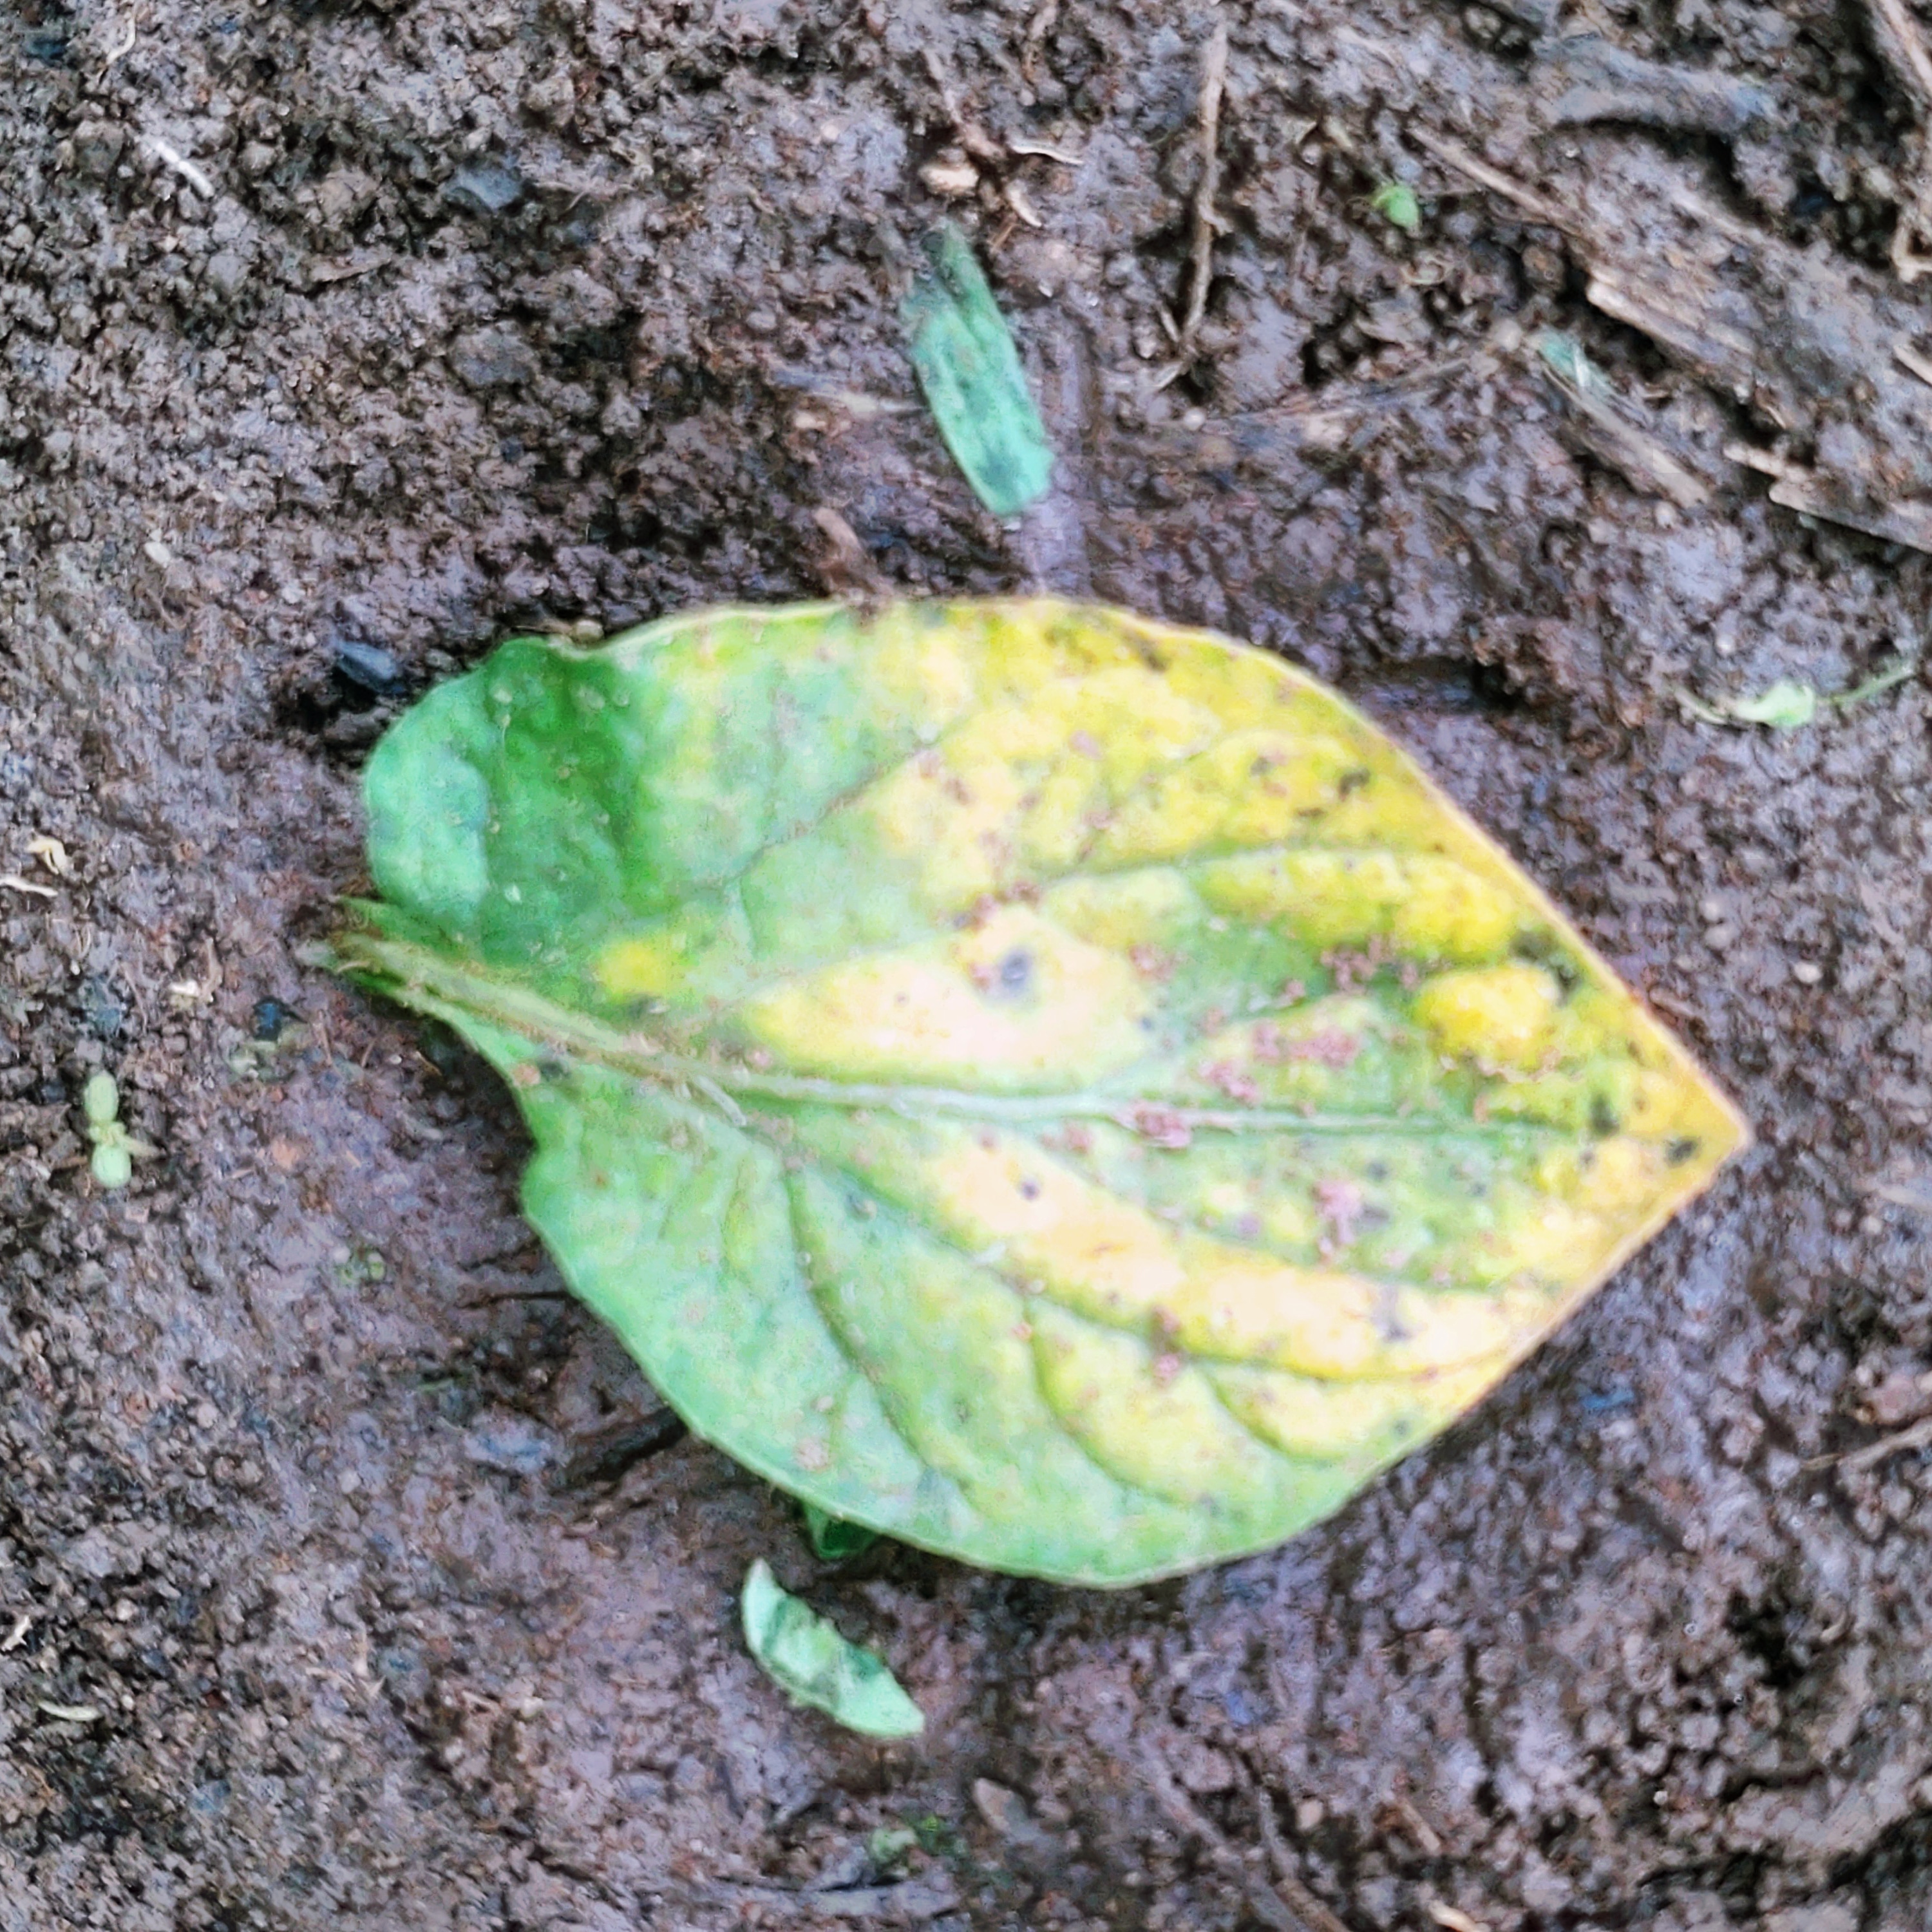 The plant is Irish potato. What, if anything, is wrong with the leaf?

late blight
